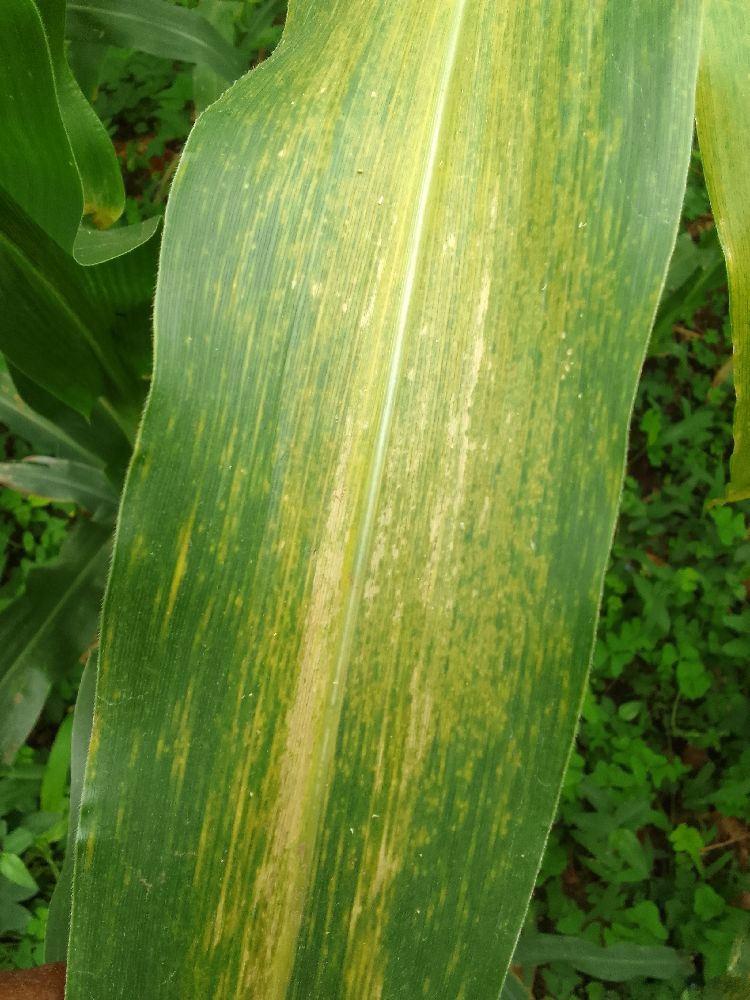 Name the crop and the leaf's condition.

maize, maize lethal necrosis
